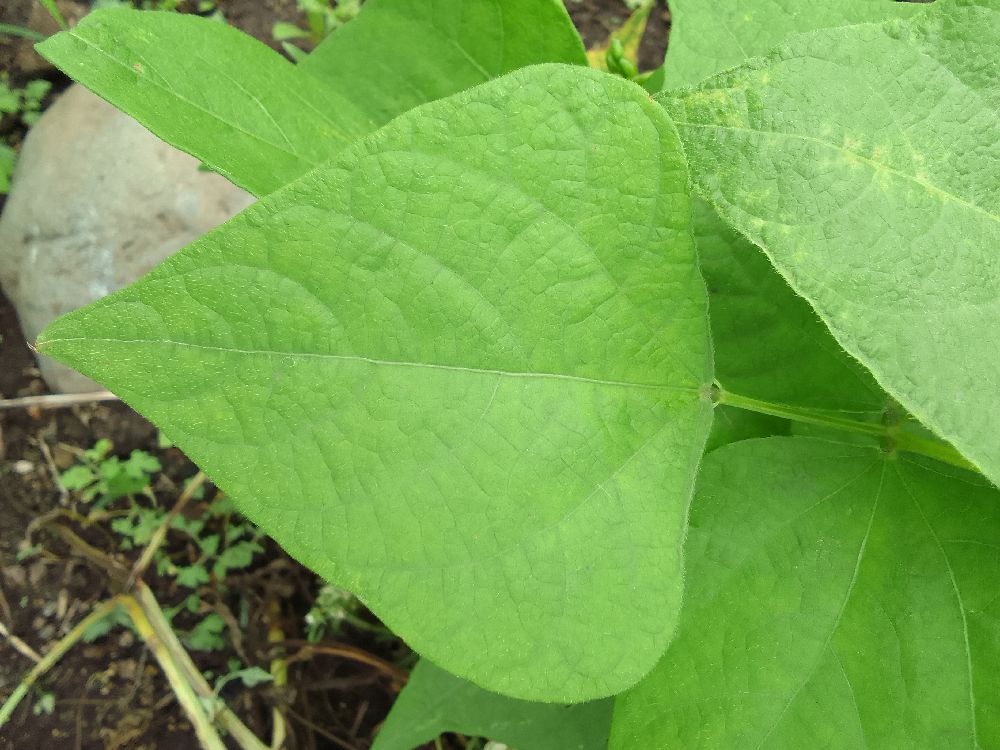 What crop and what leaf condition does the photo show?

common bean, healthy
